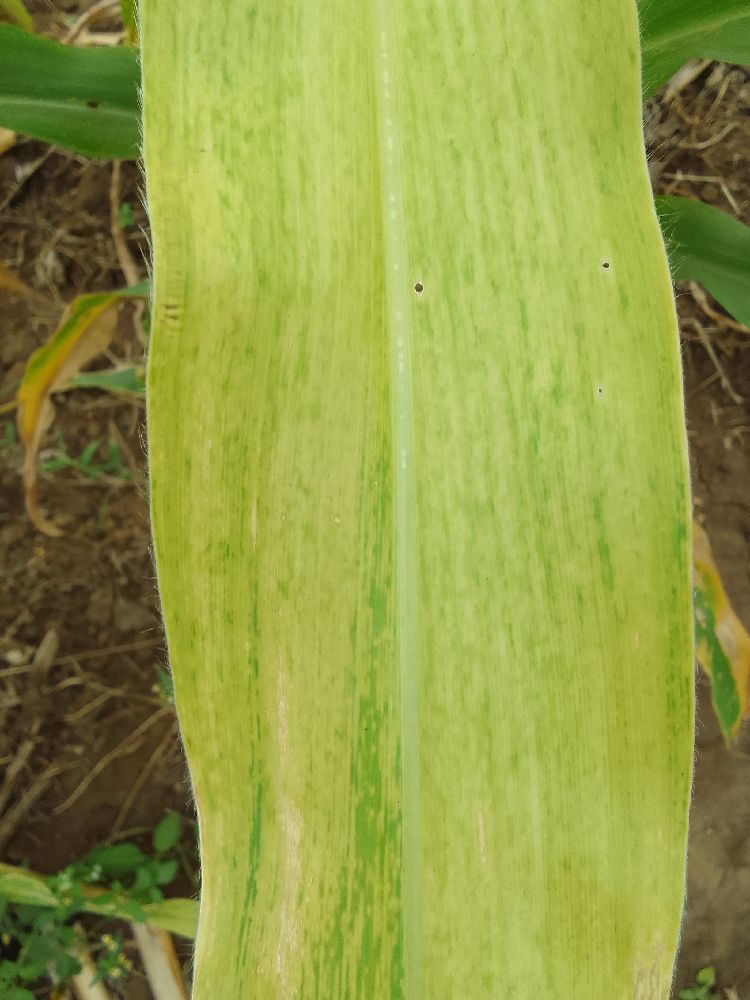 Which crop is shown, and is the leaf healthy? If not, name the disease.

maize, maize lethal necrosis
